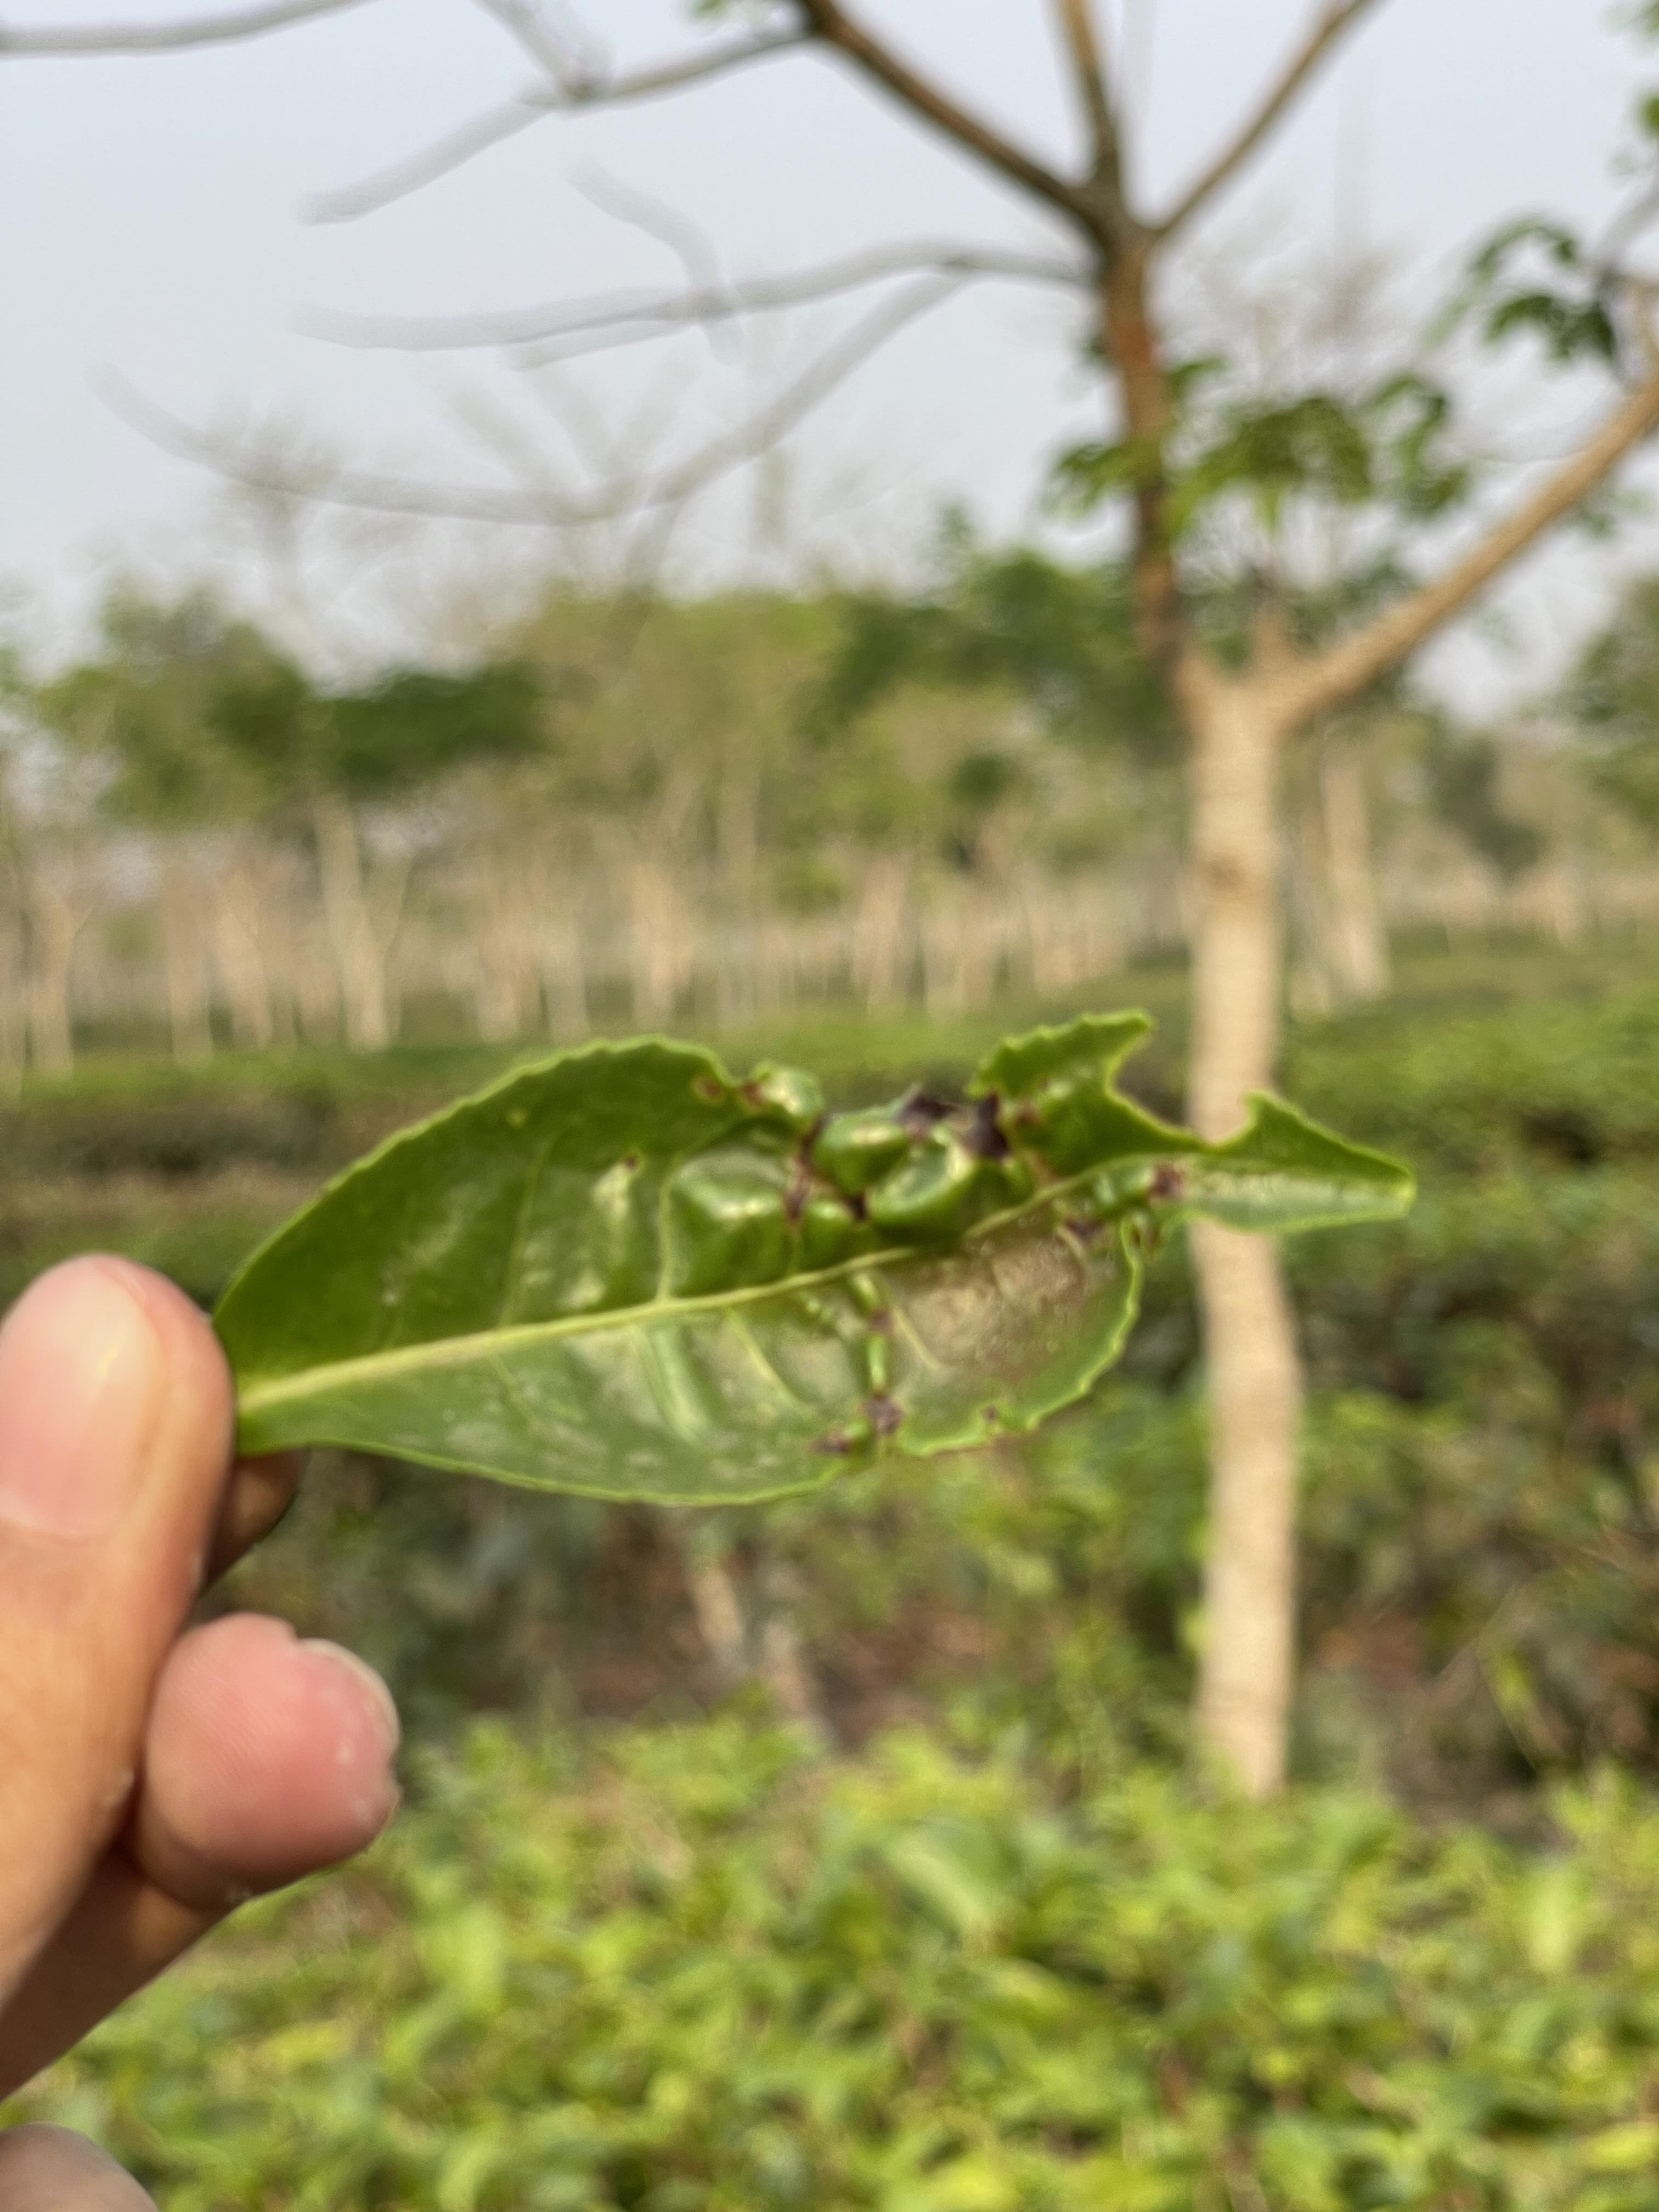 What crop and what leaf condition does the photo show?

tea, helopeltis
